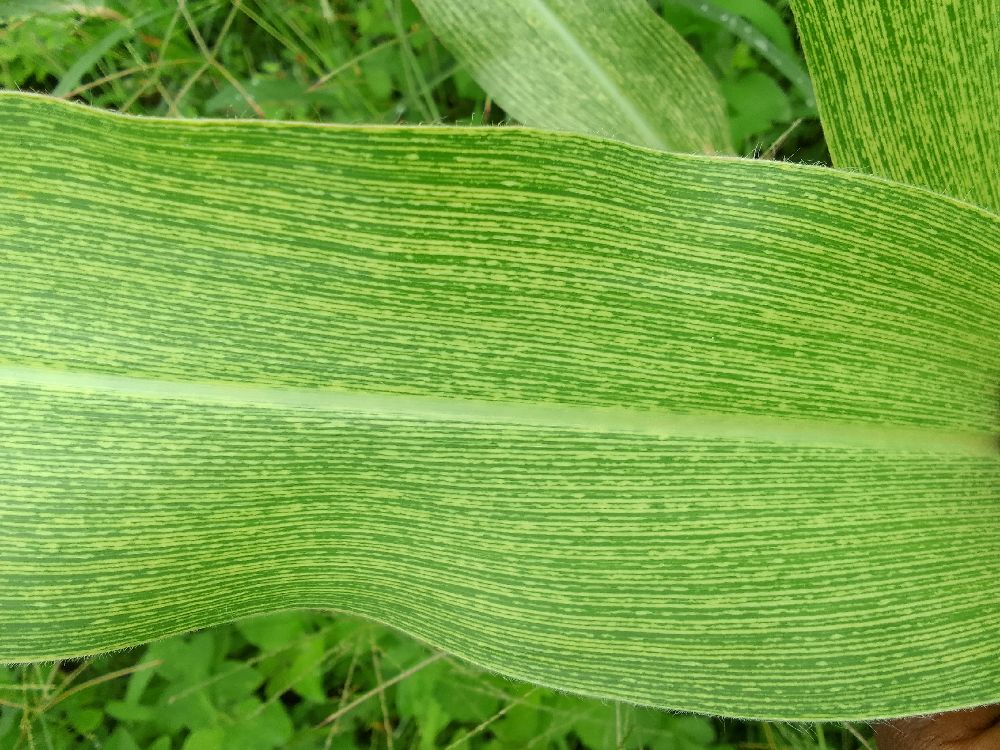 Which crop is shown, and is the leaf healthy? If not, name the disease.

maize, maize streak virus
